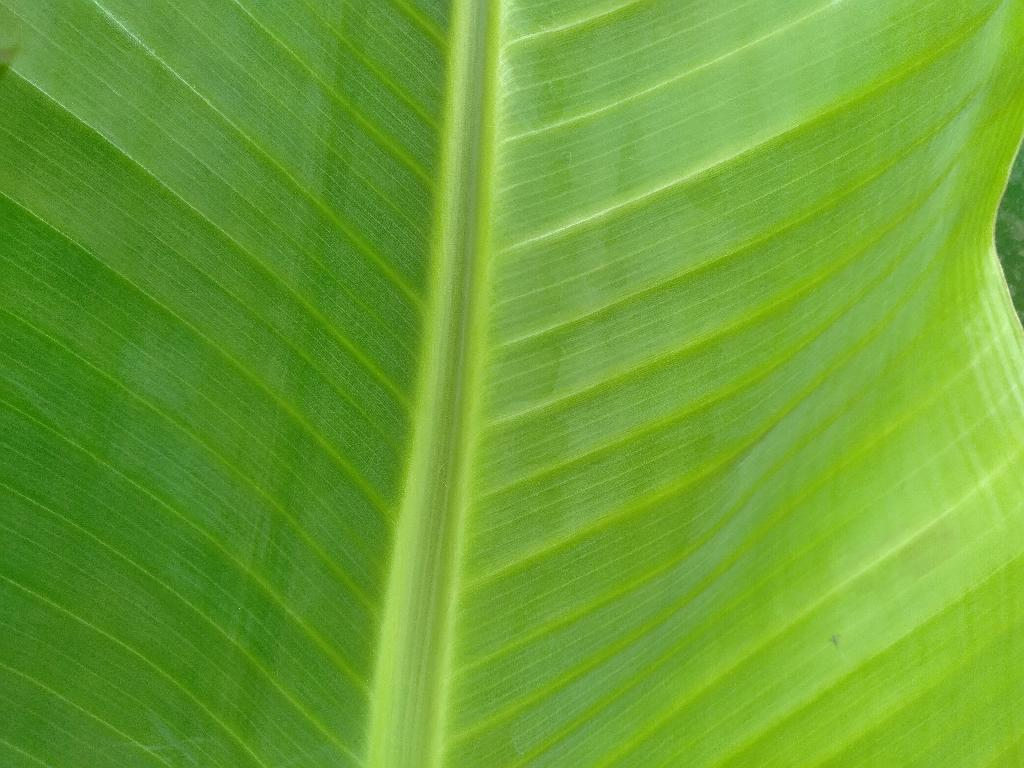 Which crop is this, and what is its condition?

banana, healthy
